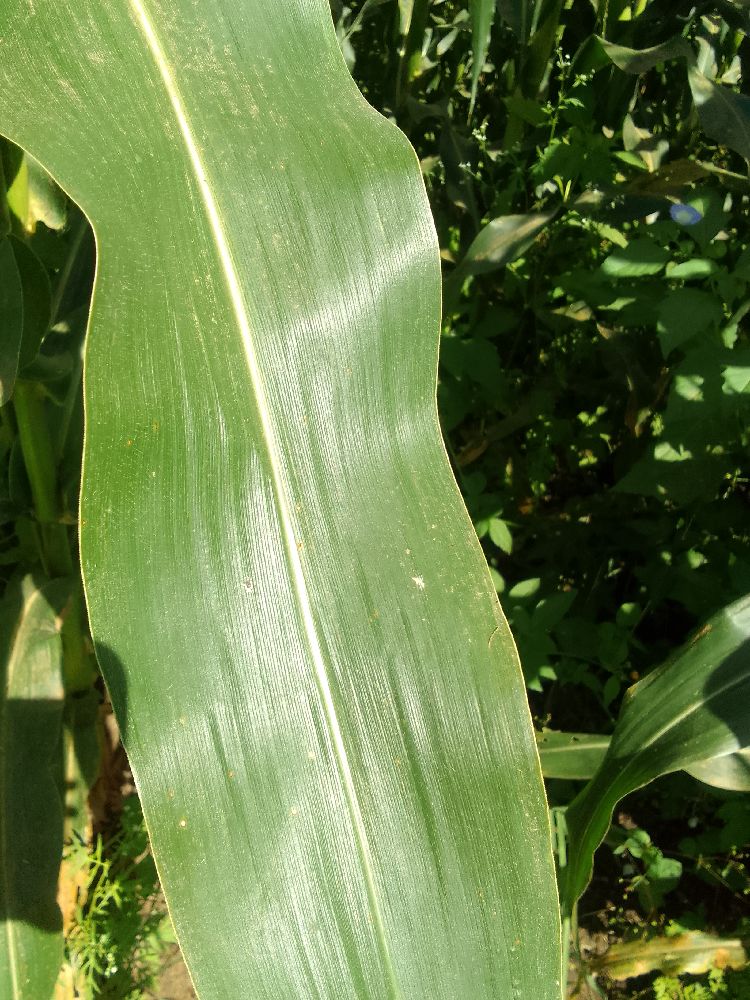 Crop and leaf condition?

maize, healthy
